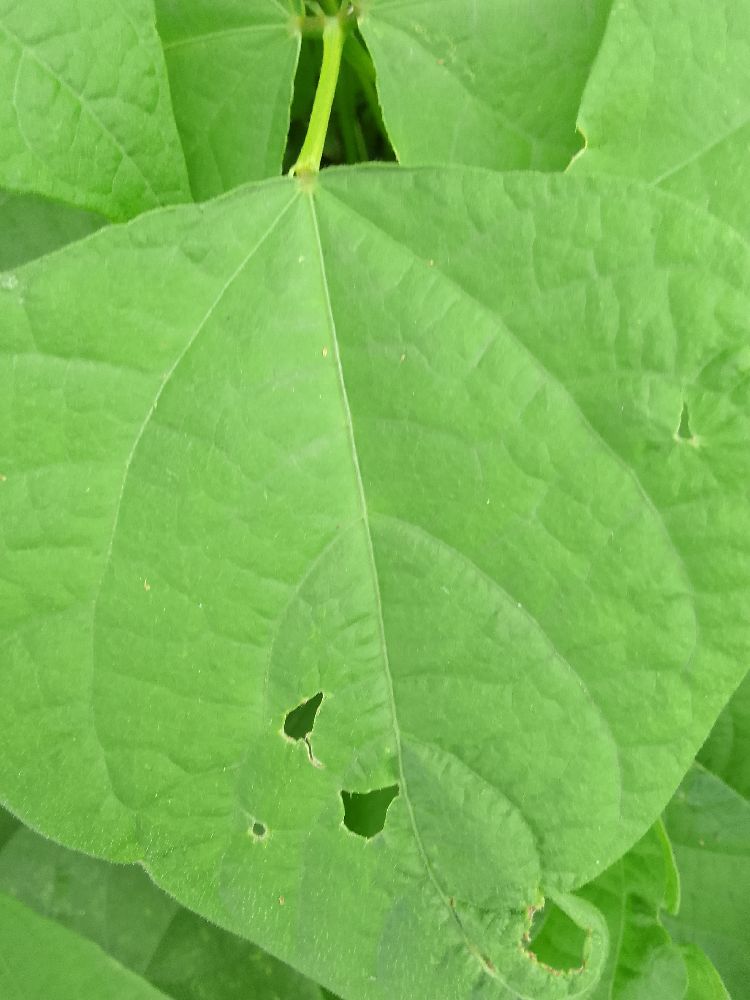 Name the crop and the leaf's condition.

common bean, healthy
